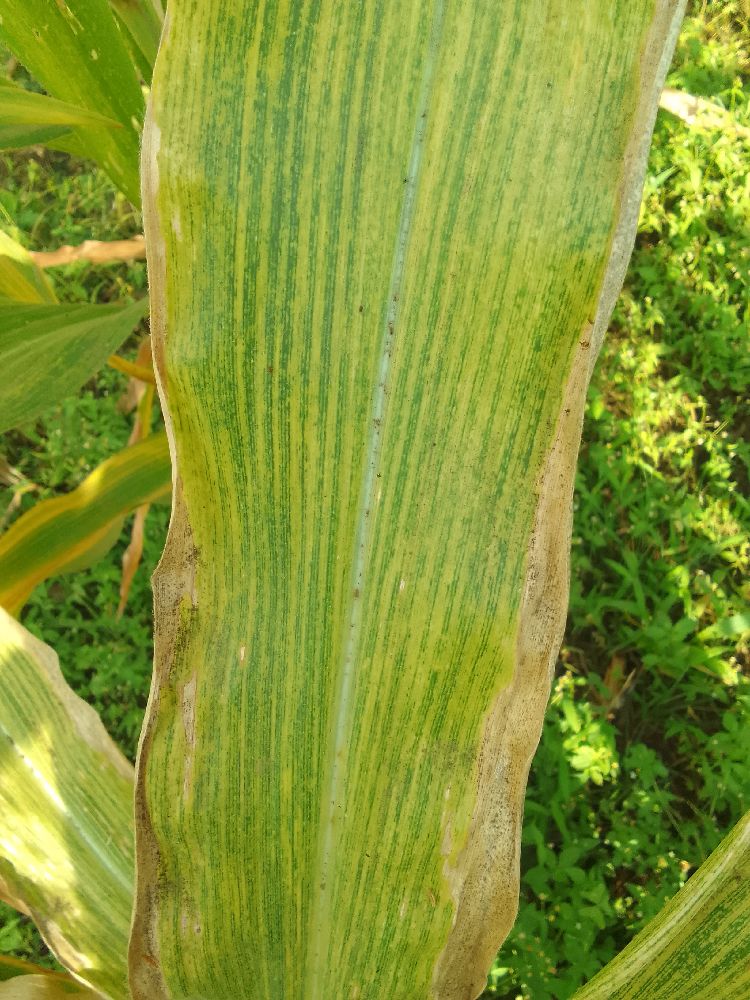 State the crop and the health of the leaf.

maize, maize lethal necrosis
